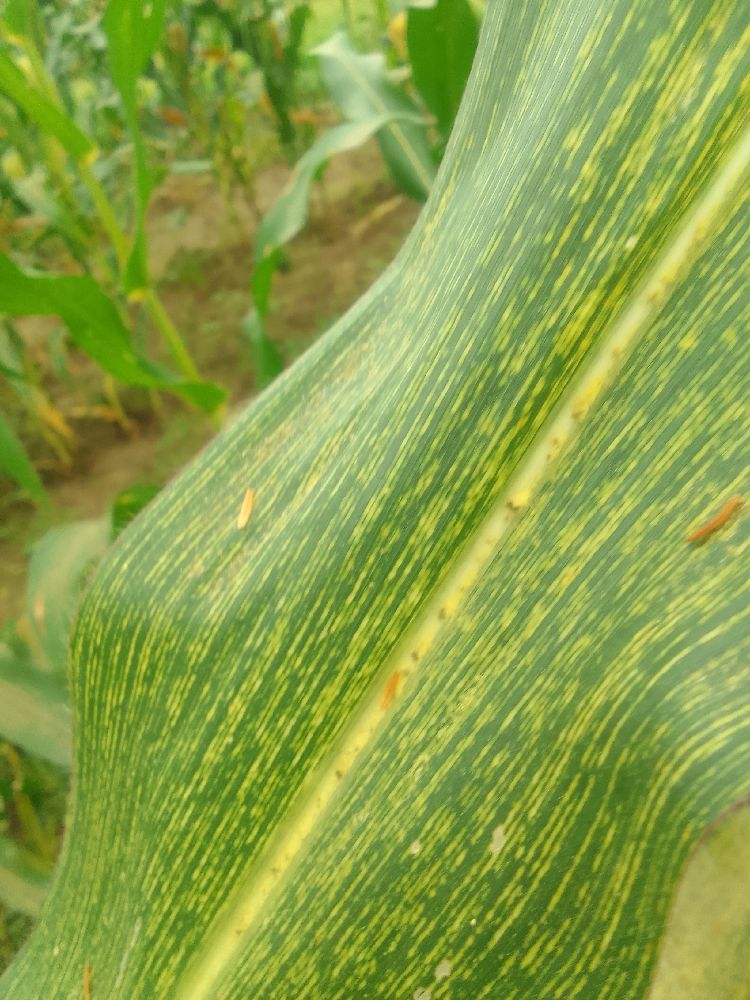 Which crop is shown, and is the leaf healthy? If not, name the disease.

maize, maize streak virus
